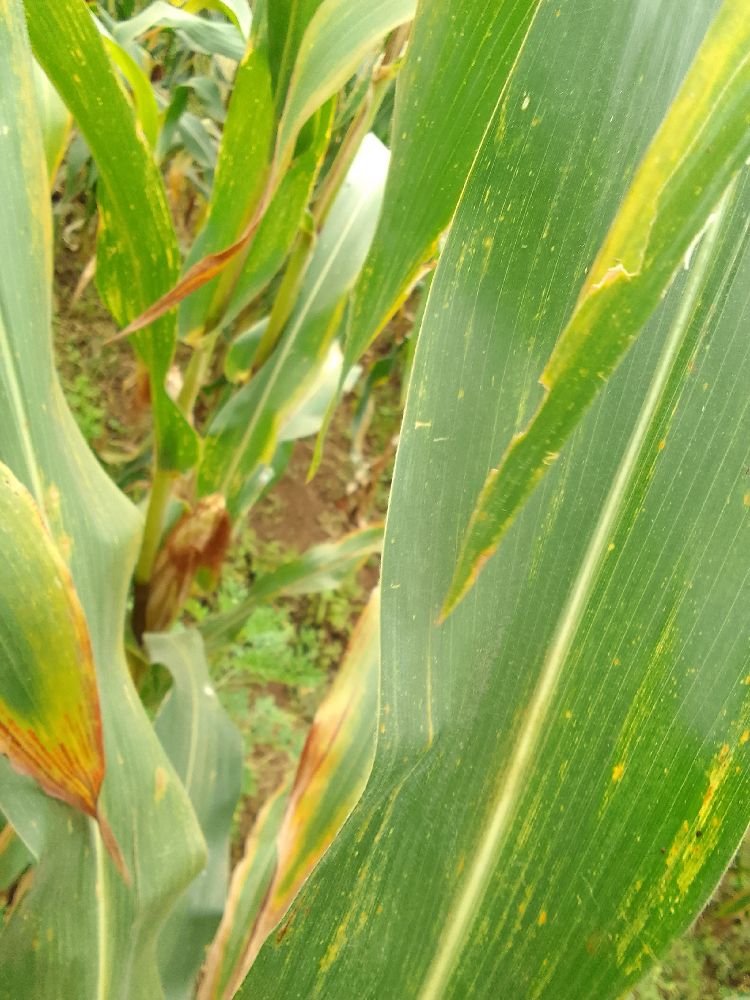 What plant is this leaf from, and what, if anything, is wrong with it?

maize, maize lethal necrosis
